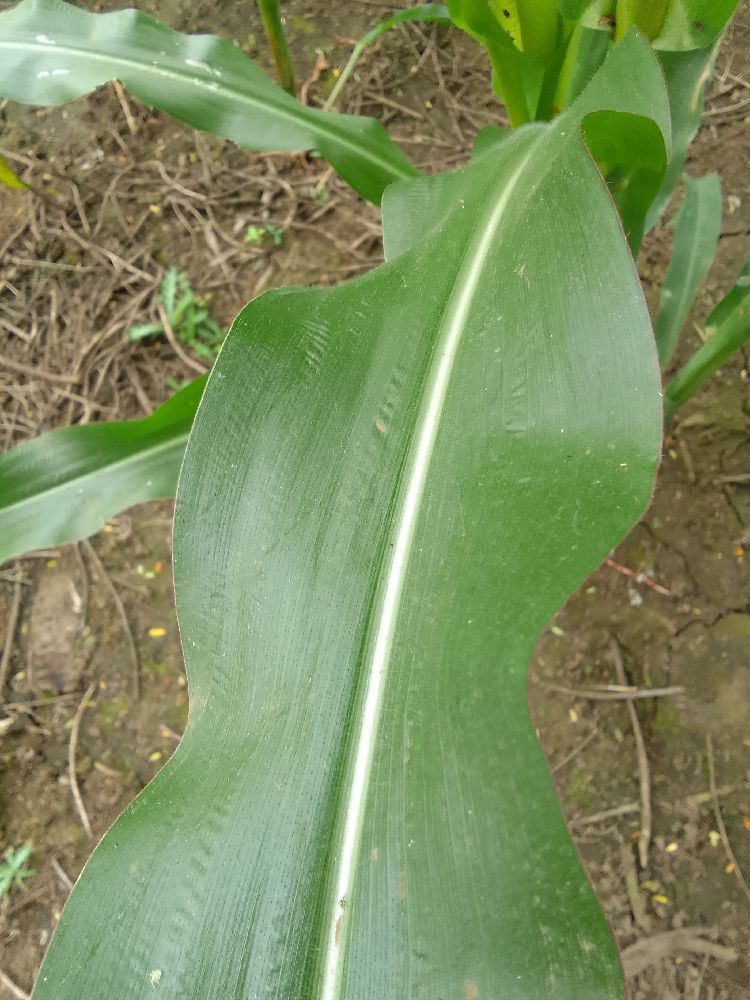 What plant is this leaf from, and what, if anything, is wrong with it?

maize, healthy
